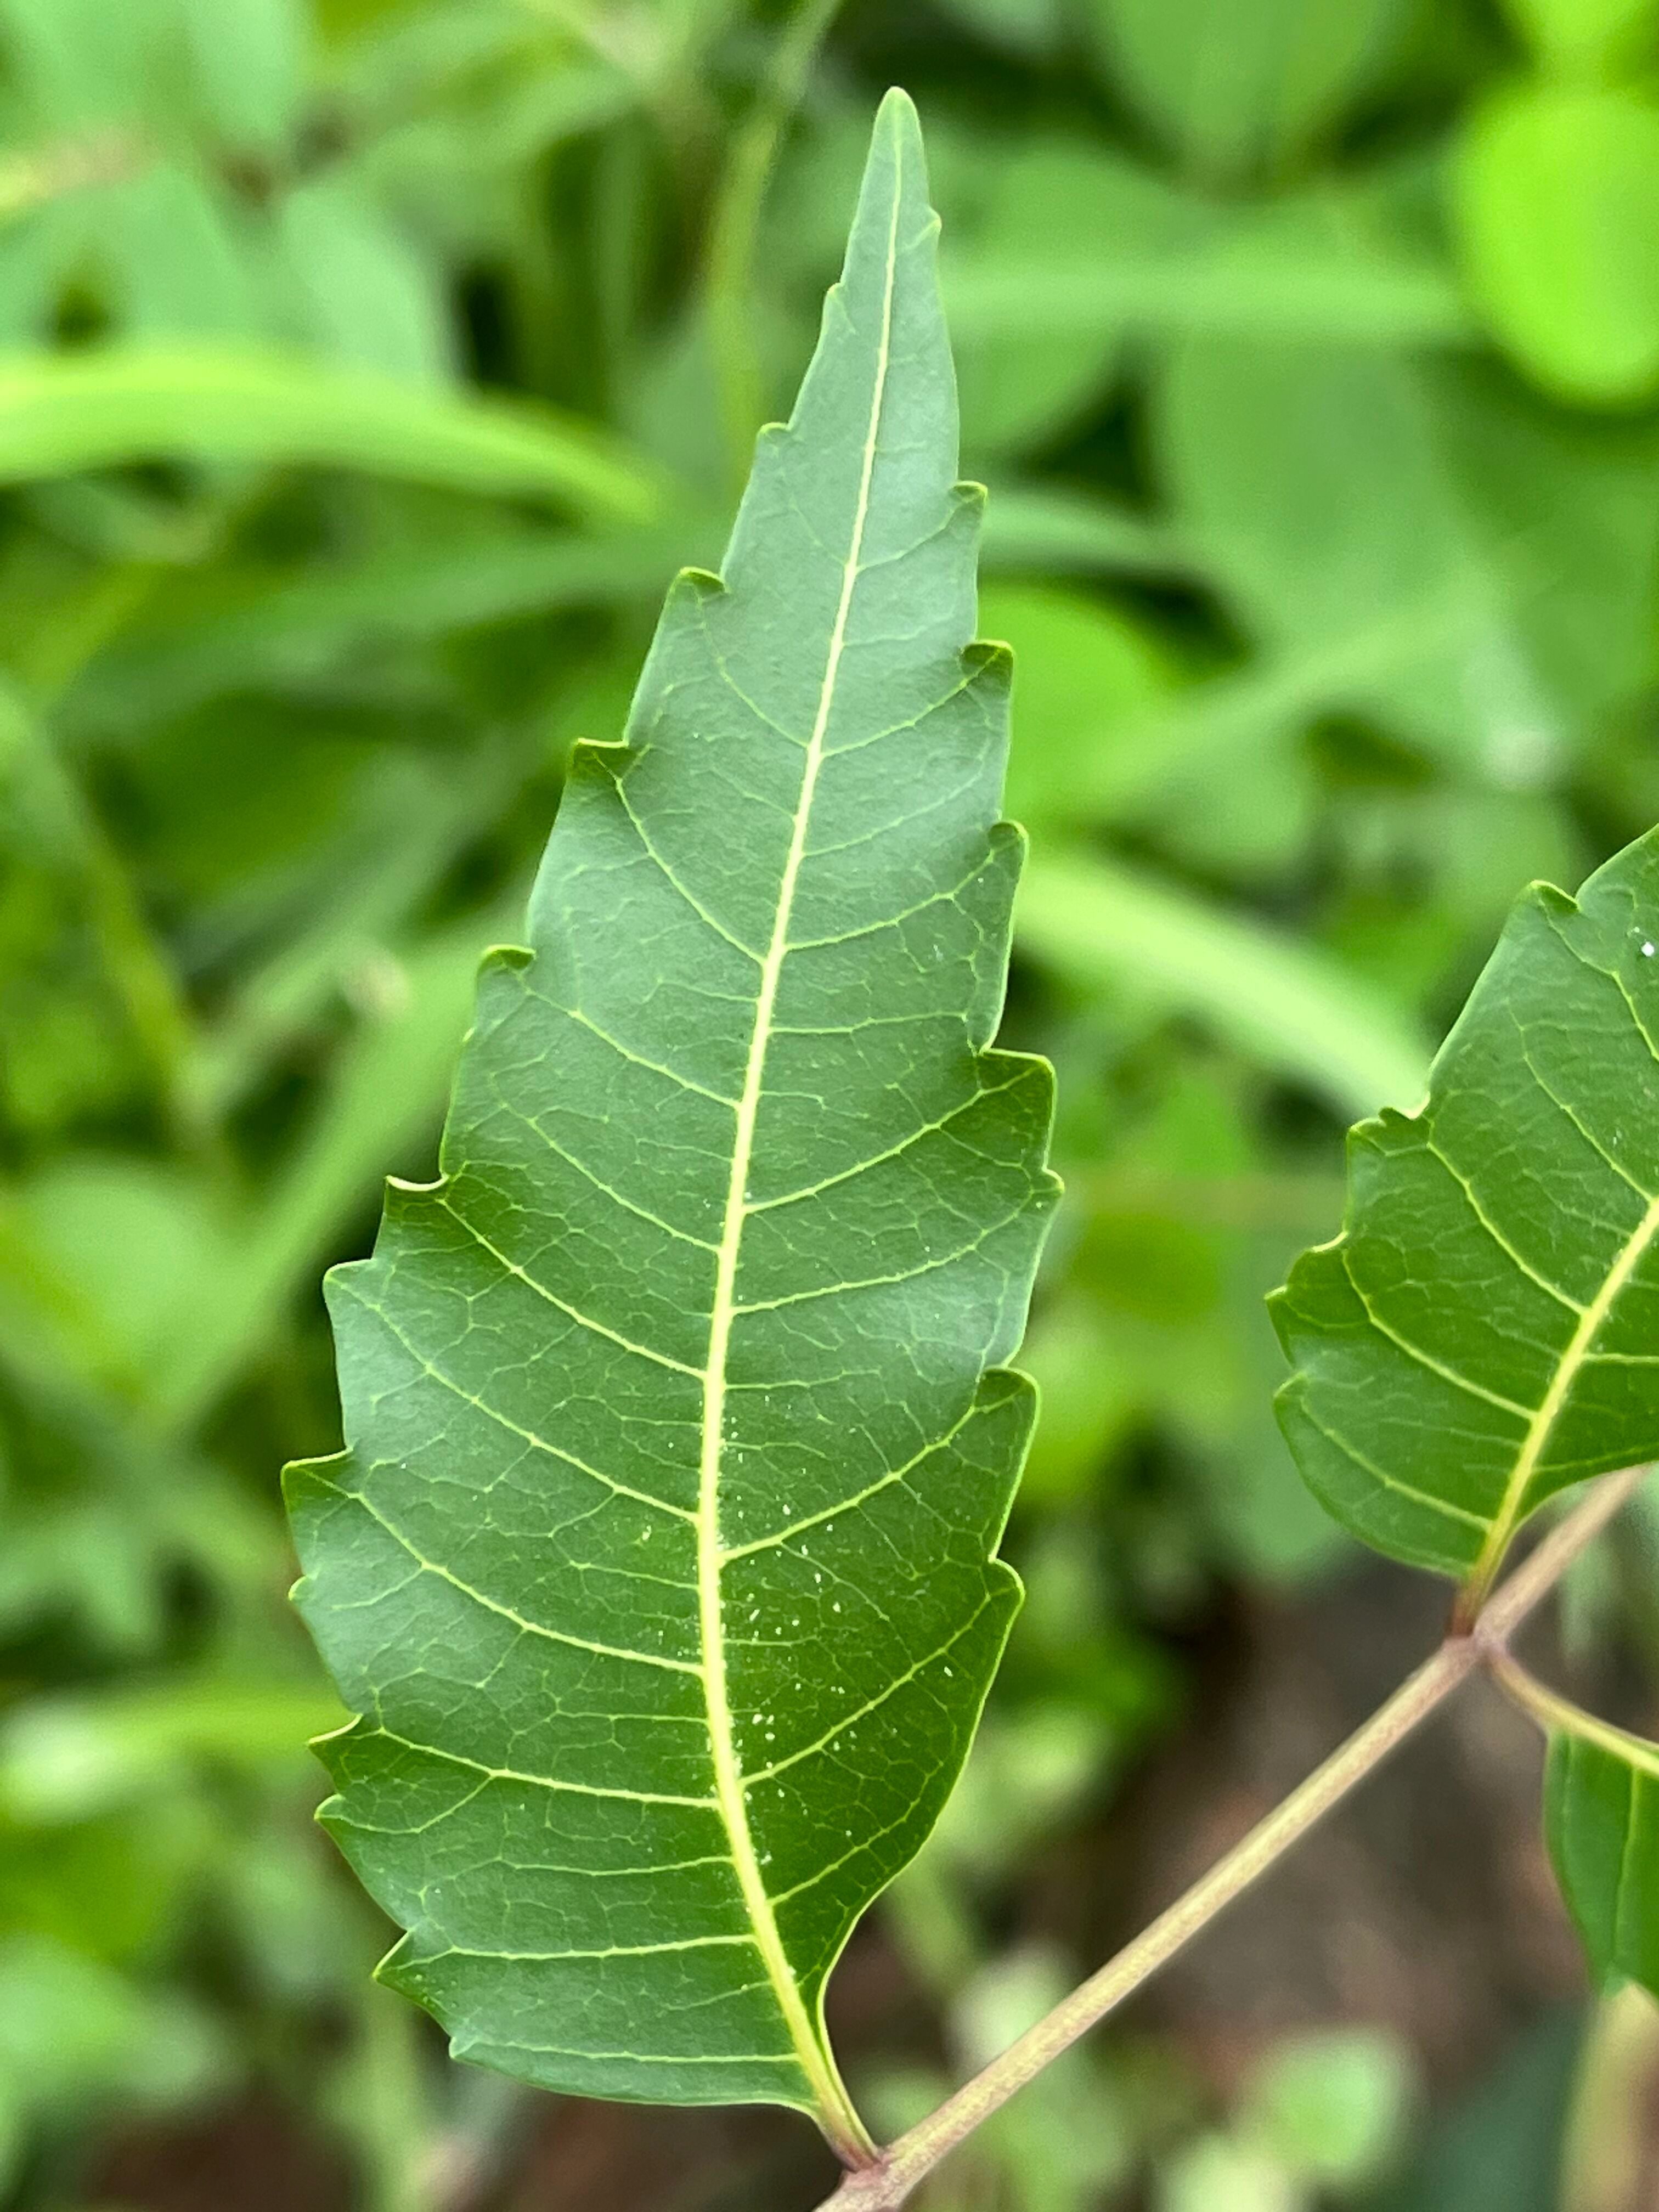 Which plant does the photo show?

neem
